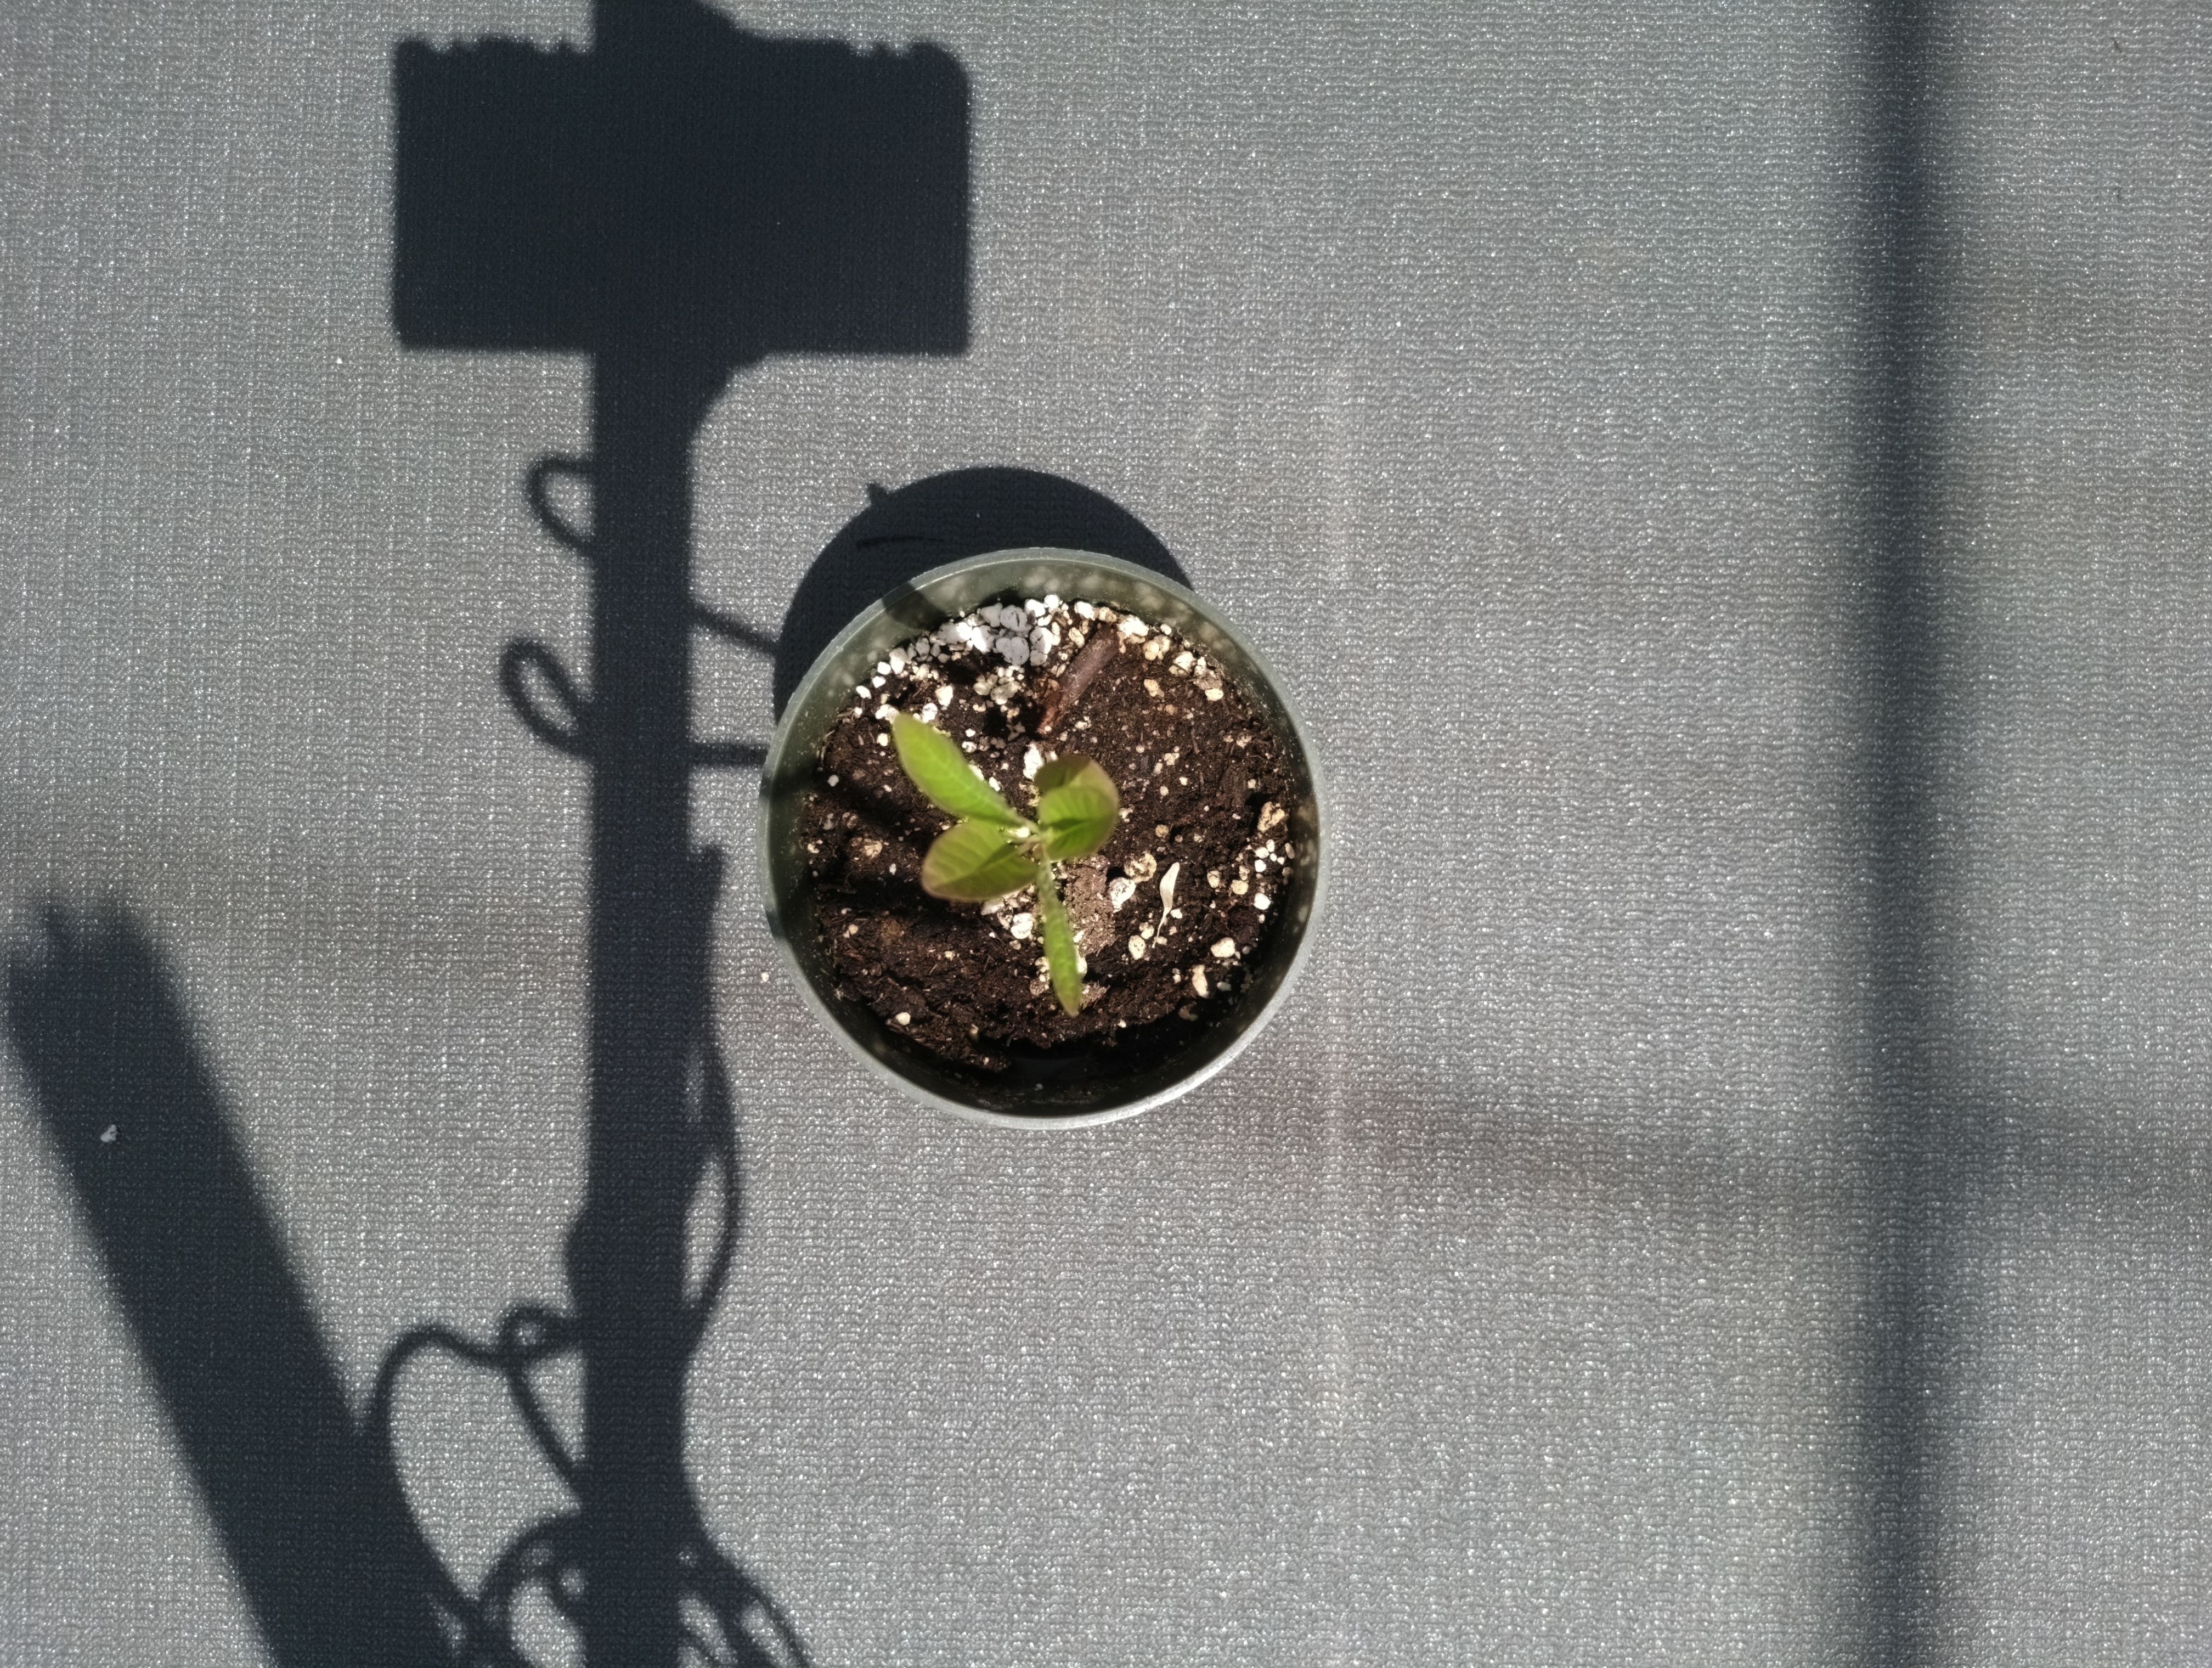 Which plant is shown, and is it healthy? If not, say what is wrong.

waterhemp, chlorosis only
